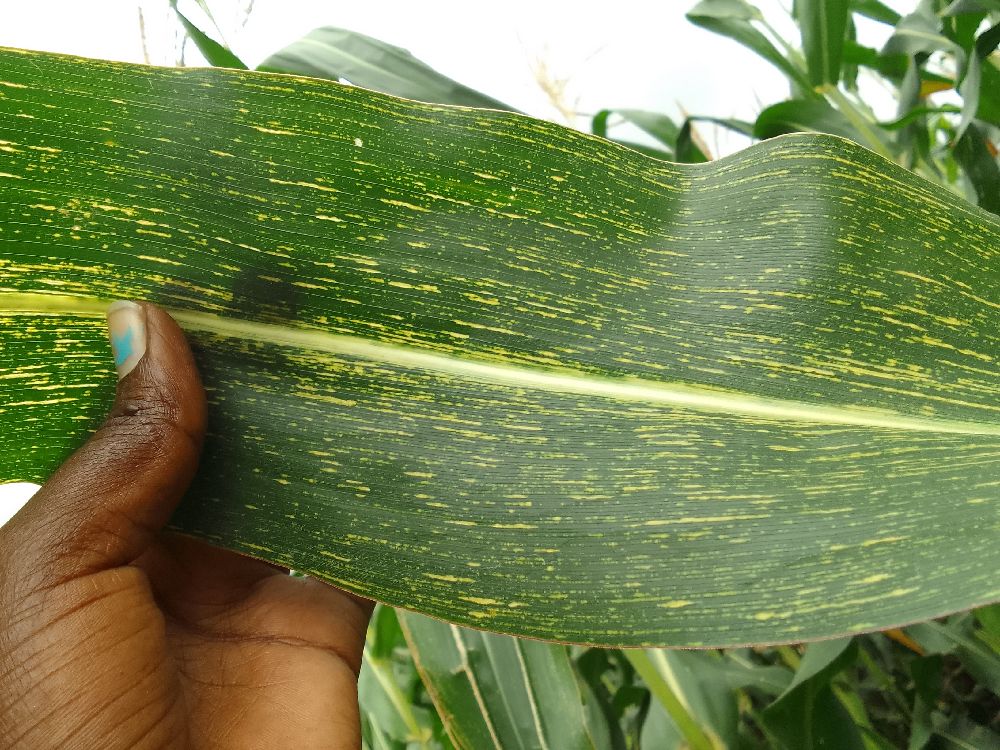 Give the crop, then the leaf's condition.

maize, maize streak virus
